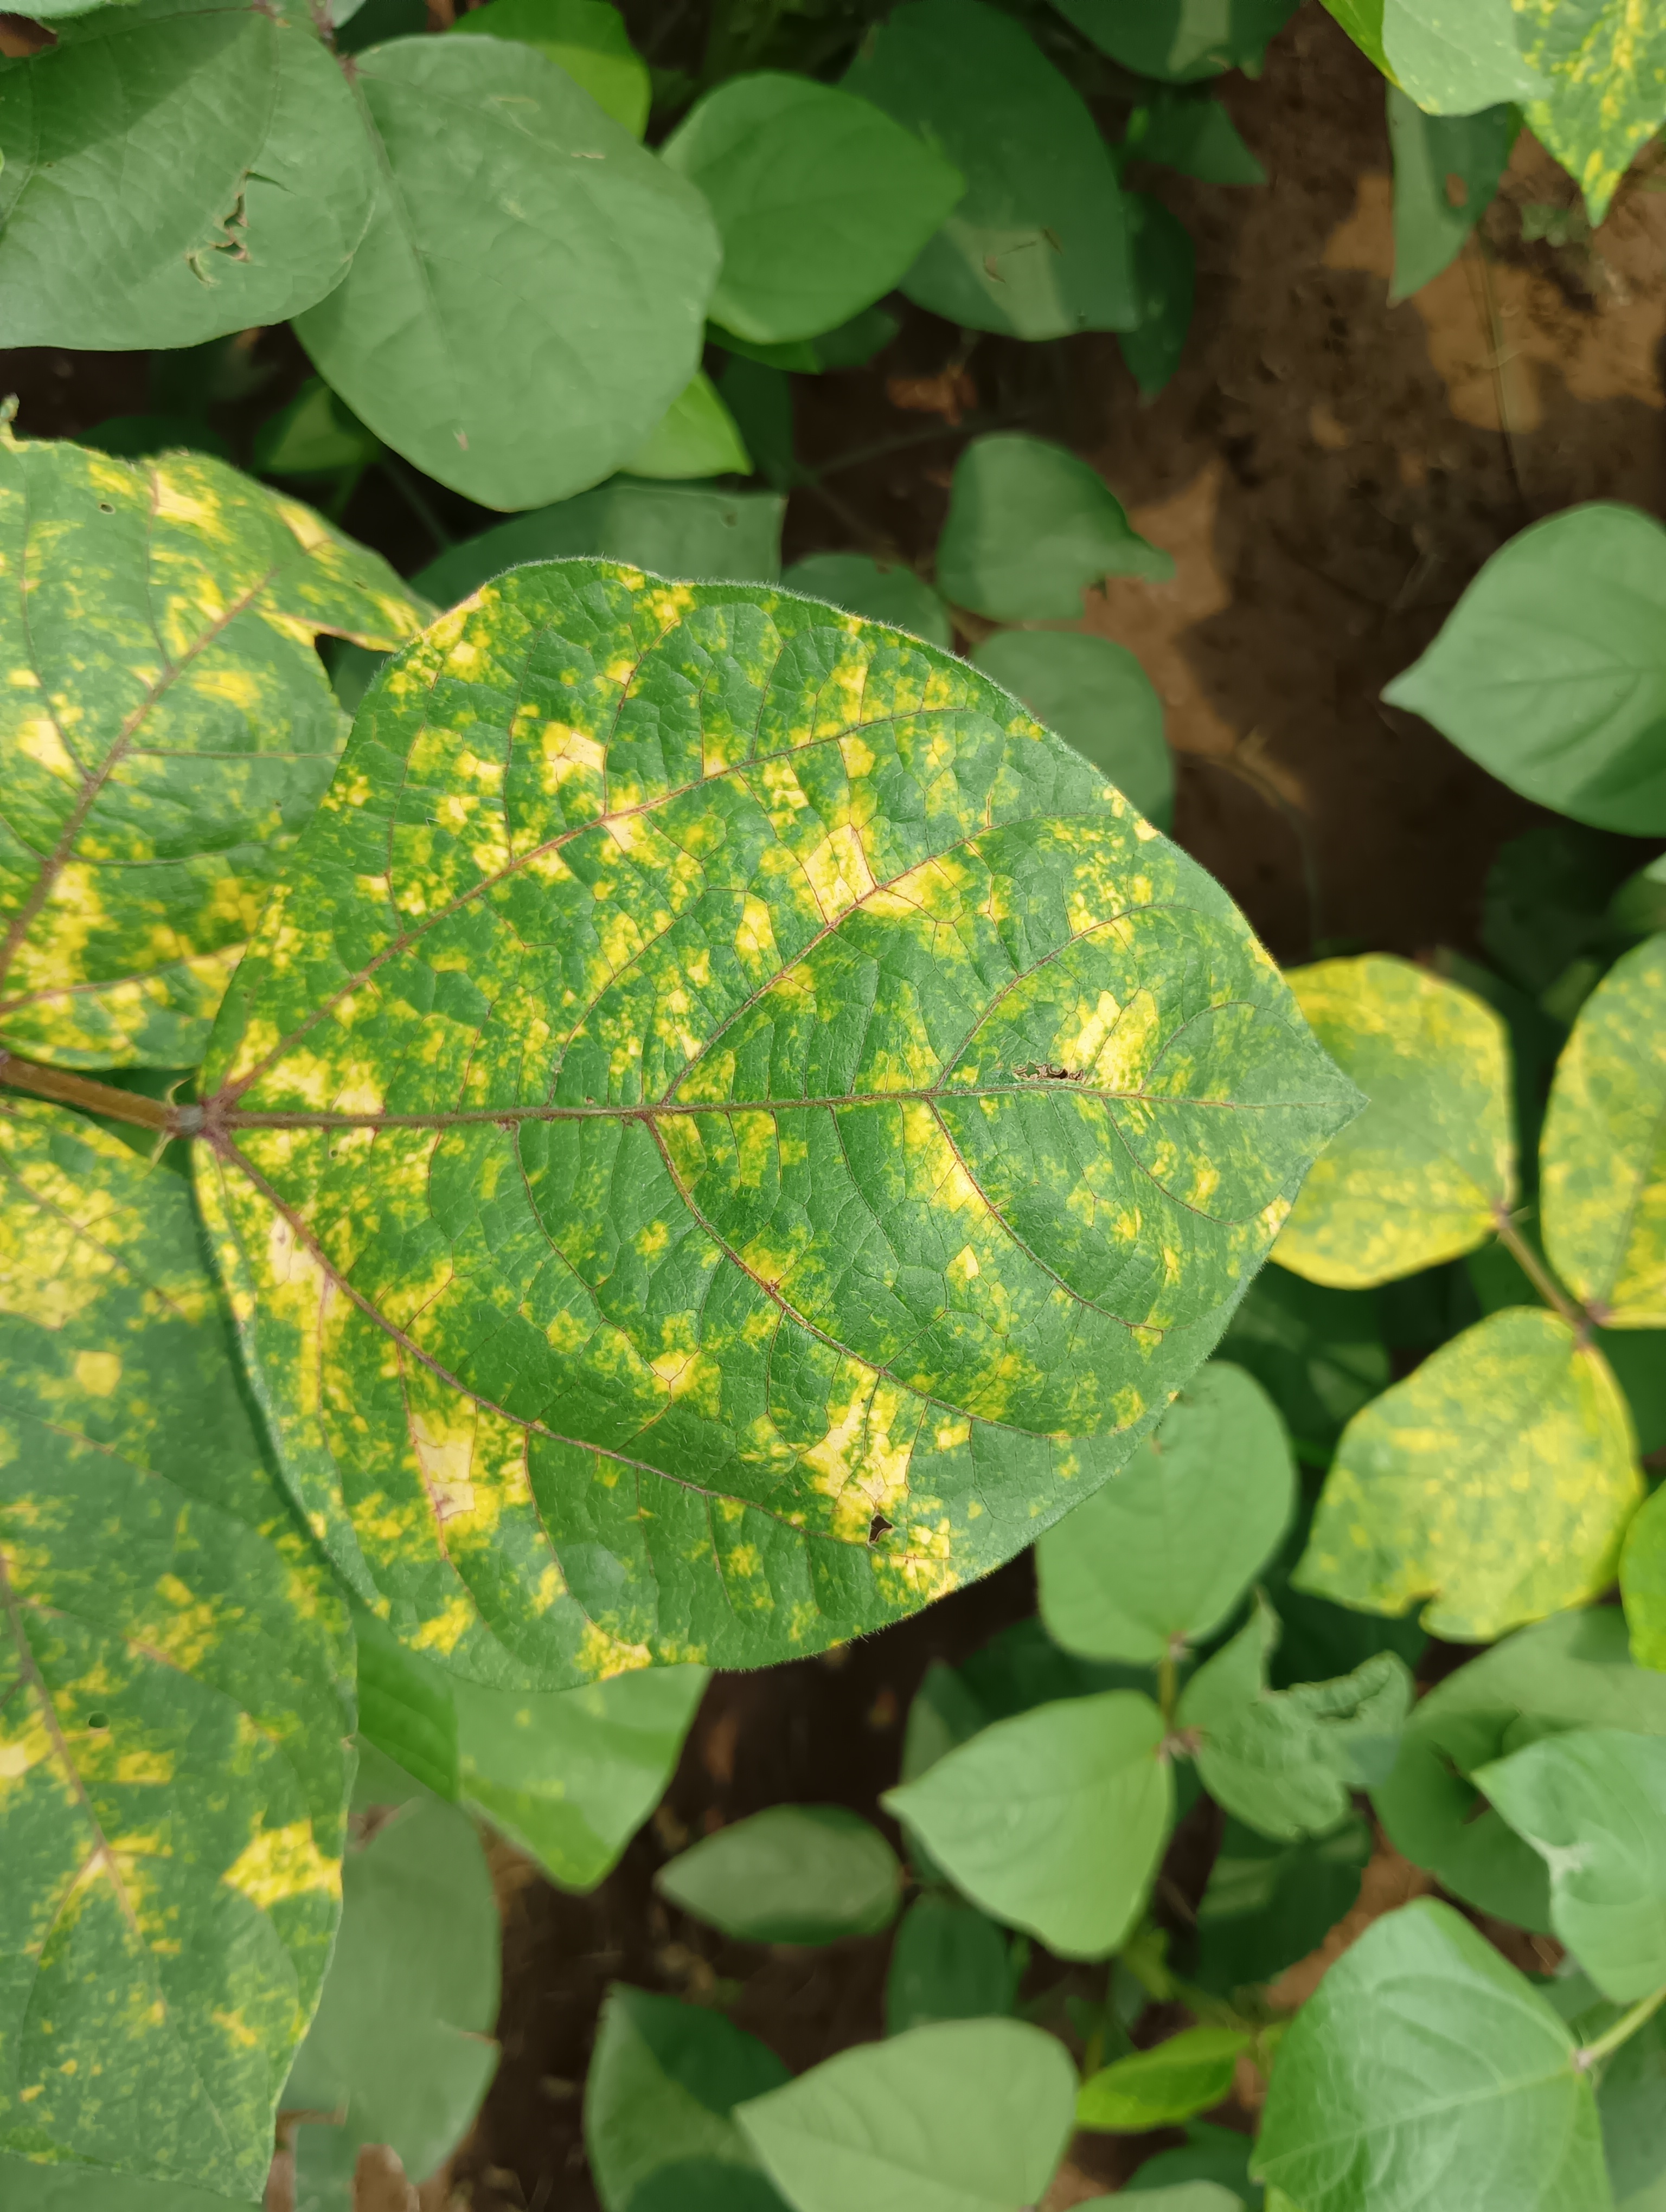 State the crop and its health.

mungbean, yellow mosaic
